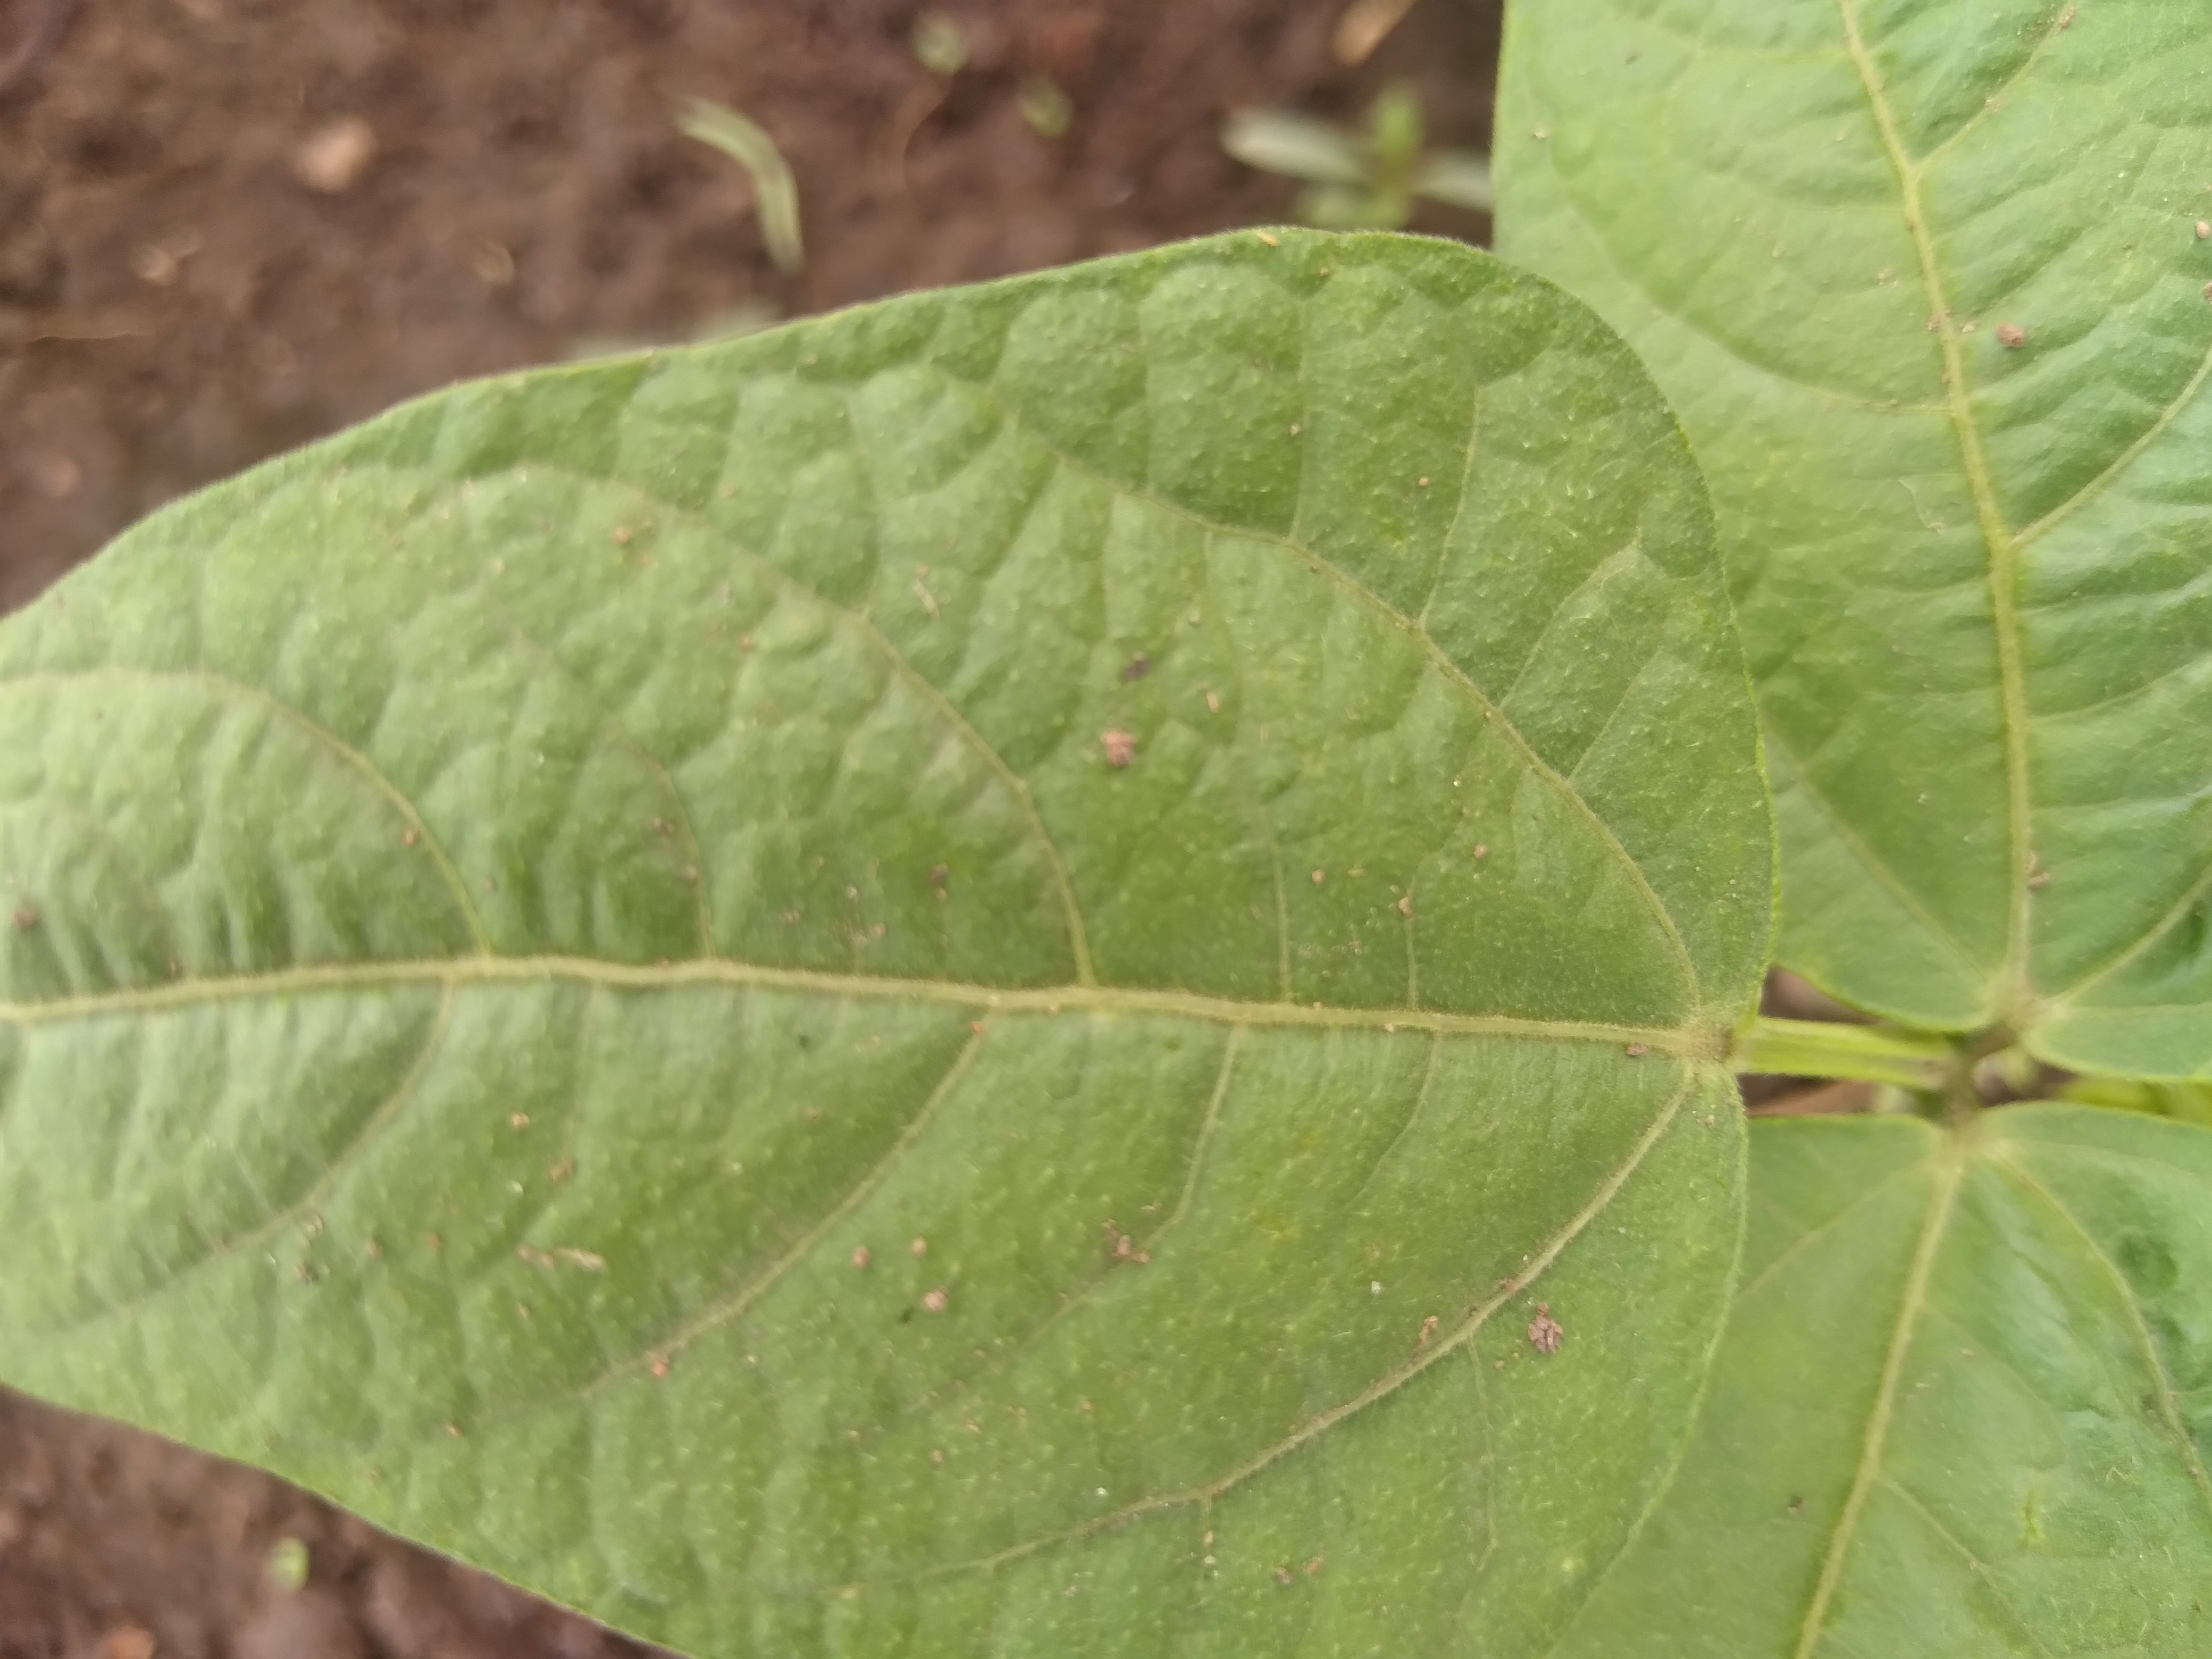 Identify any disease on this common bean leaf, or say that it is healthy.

healthy
